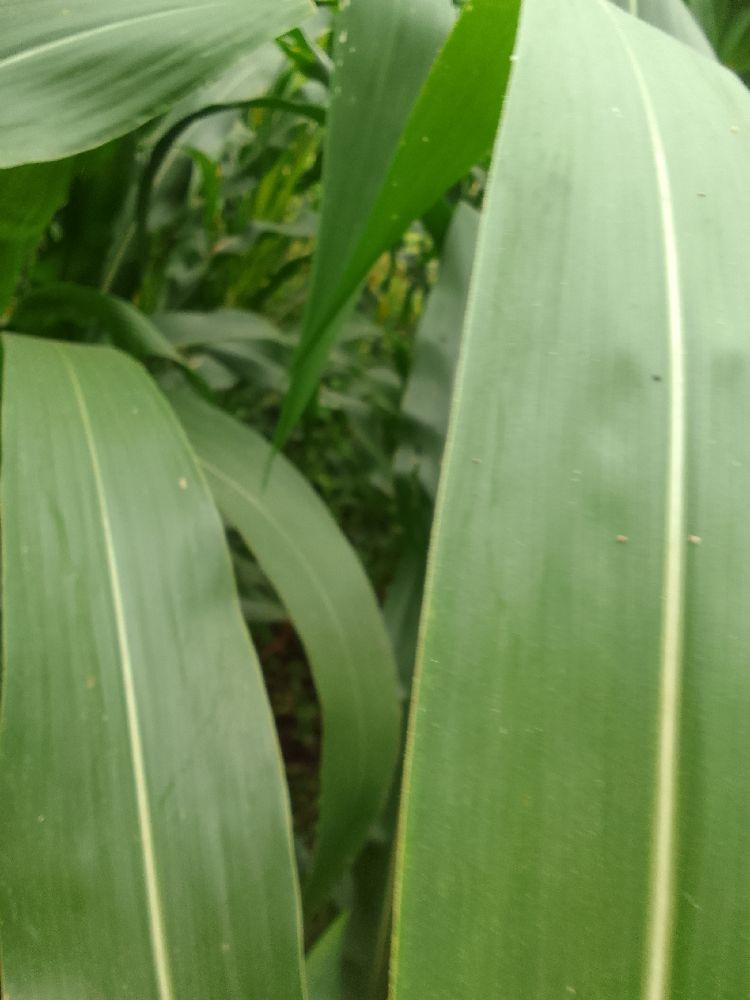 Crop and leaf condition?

maize, healthy
